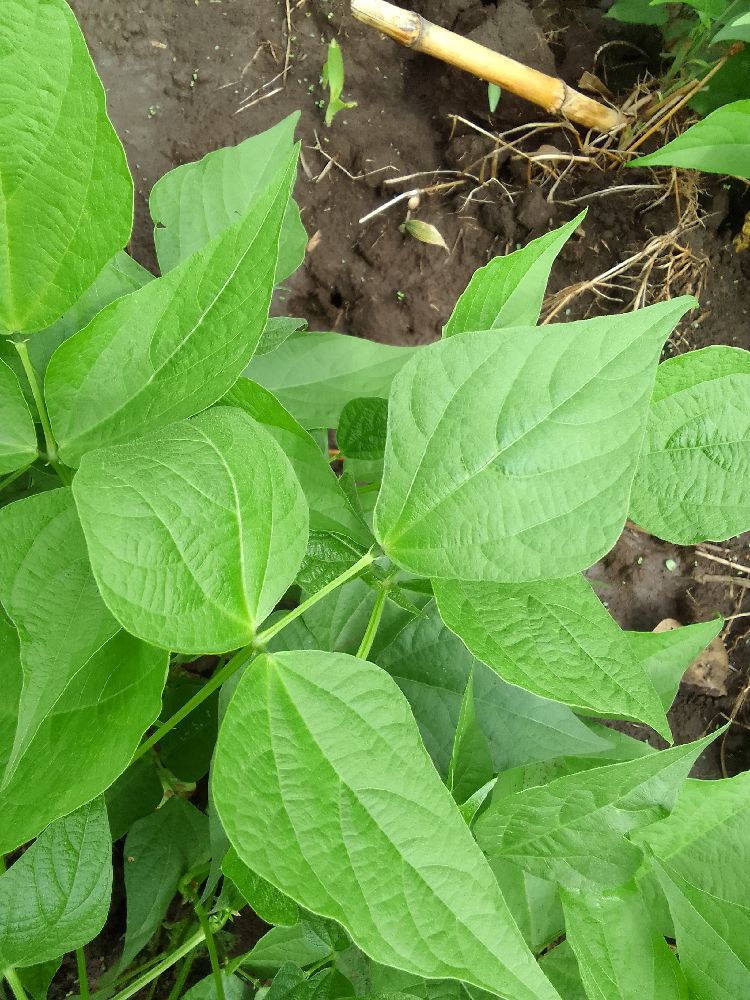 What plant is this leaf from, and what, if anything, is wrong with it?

common bean, healthy
